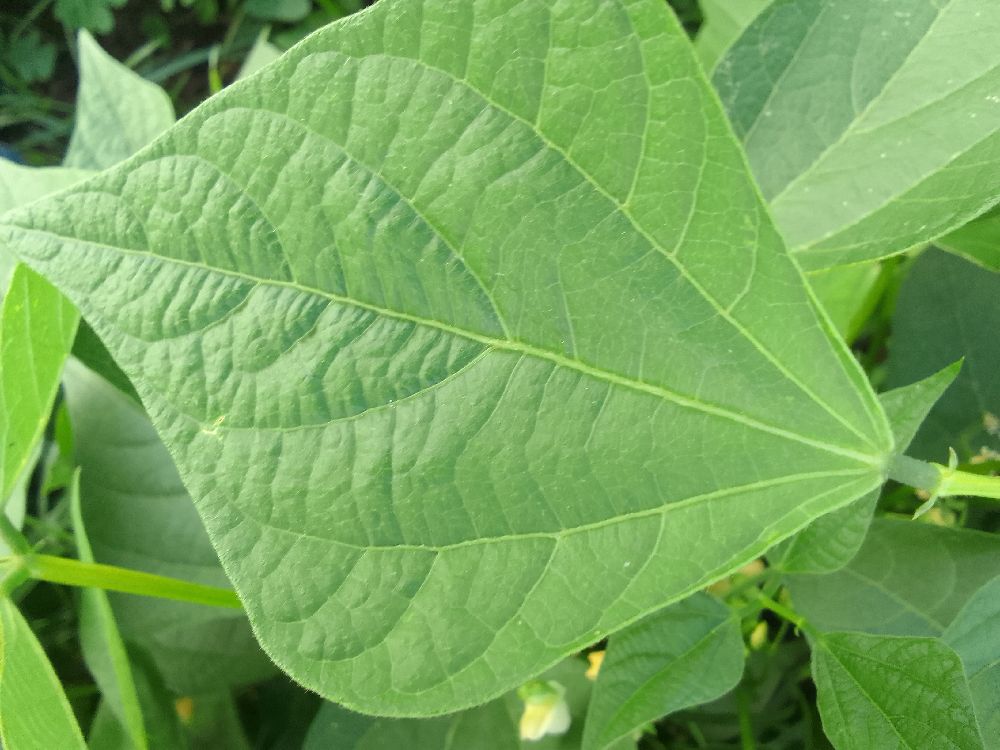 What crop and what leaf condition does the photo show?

common bean, healthy
